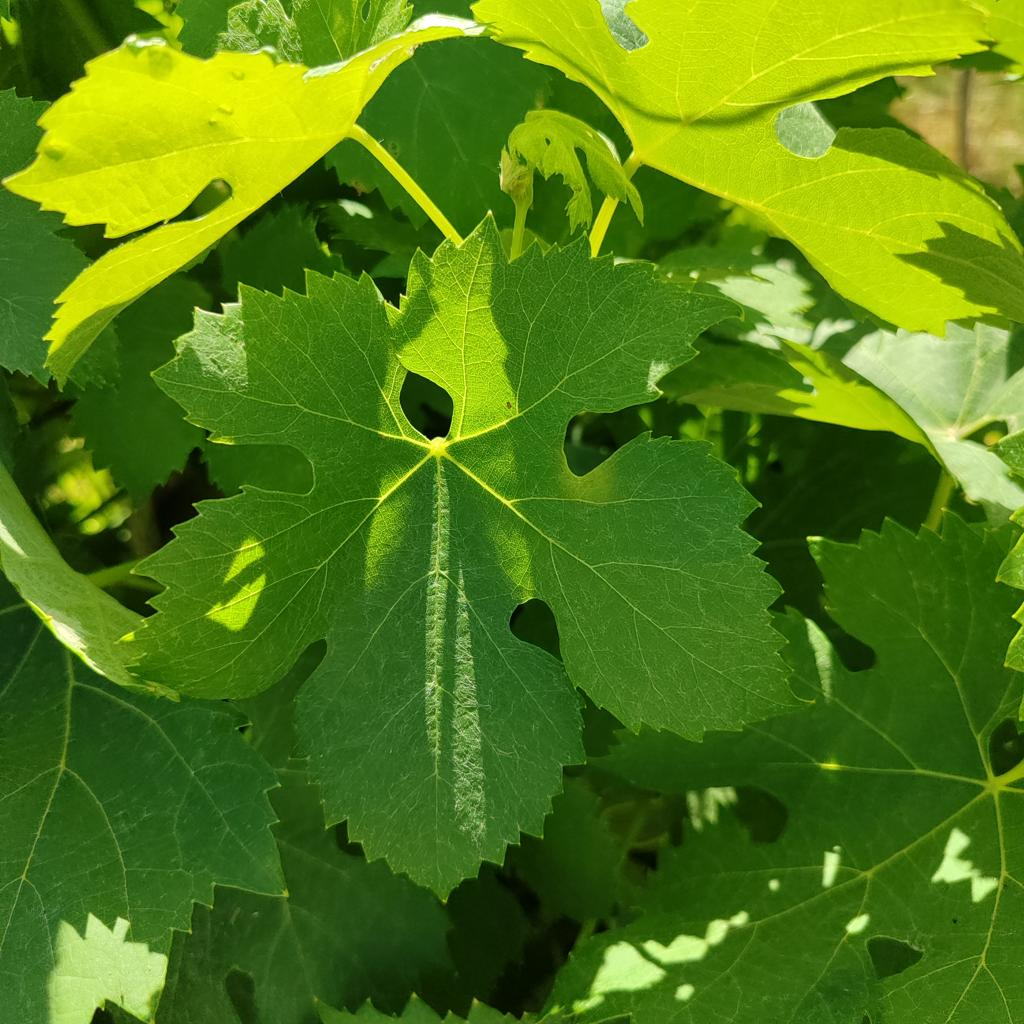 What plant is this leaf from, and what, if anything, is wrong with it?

grapevine, downy mildew
